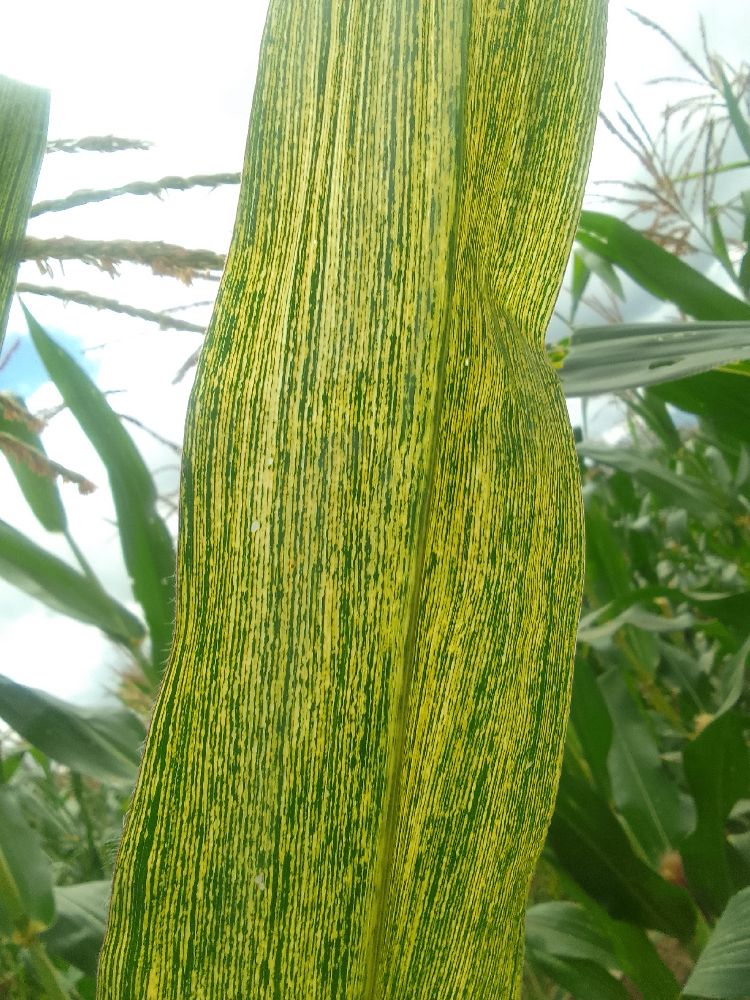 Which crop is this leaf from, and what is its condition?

maize, maize streak virus
